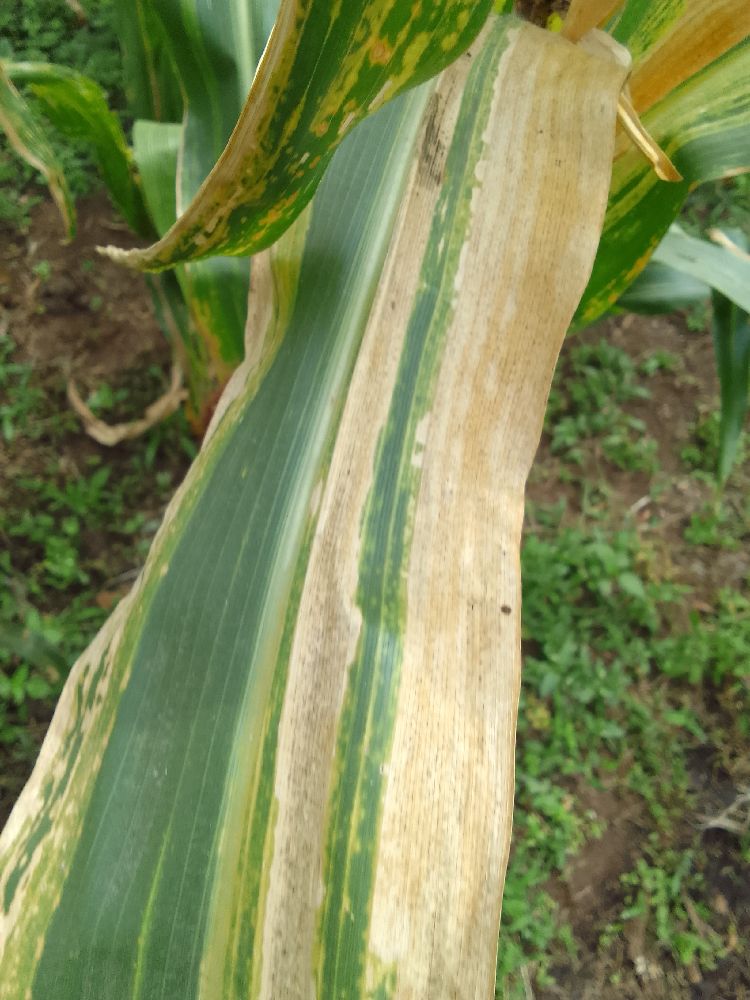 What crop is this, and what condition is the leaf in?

maize, maize lethal necrosis
